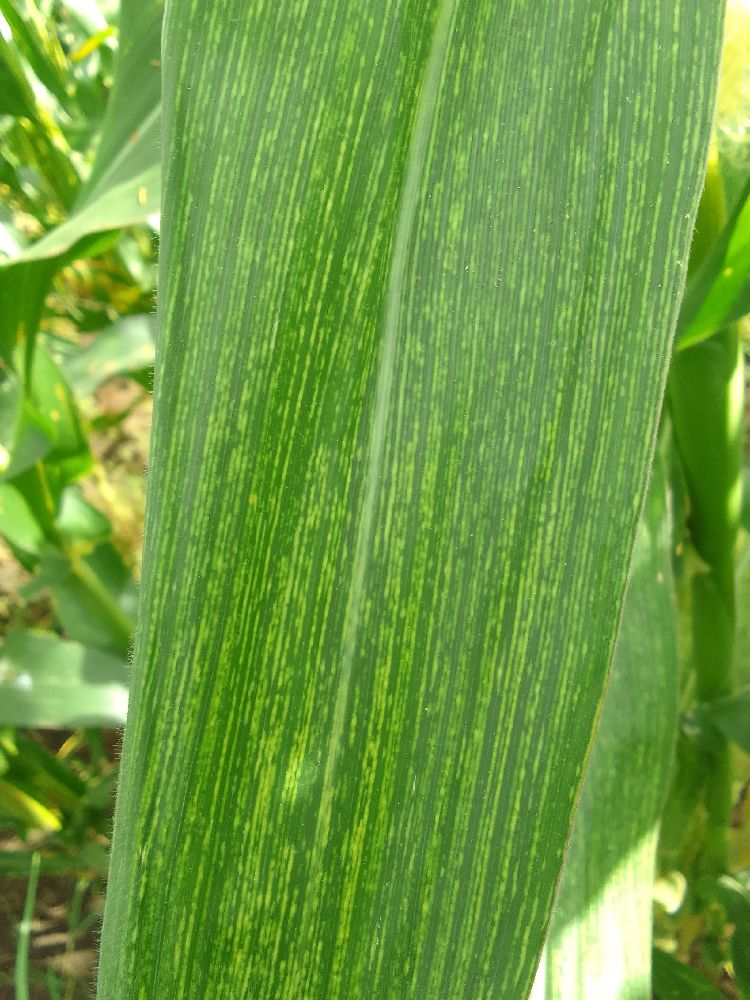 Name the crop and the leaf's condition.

maize, maize streak virus
